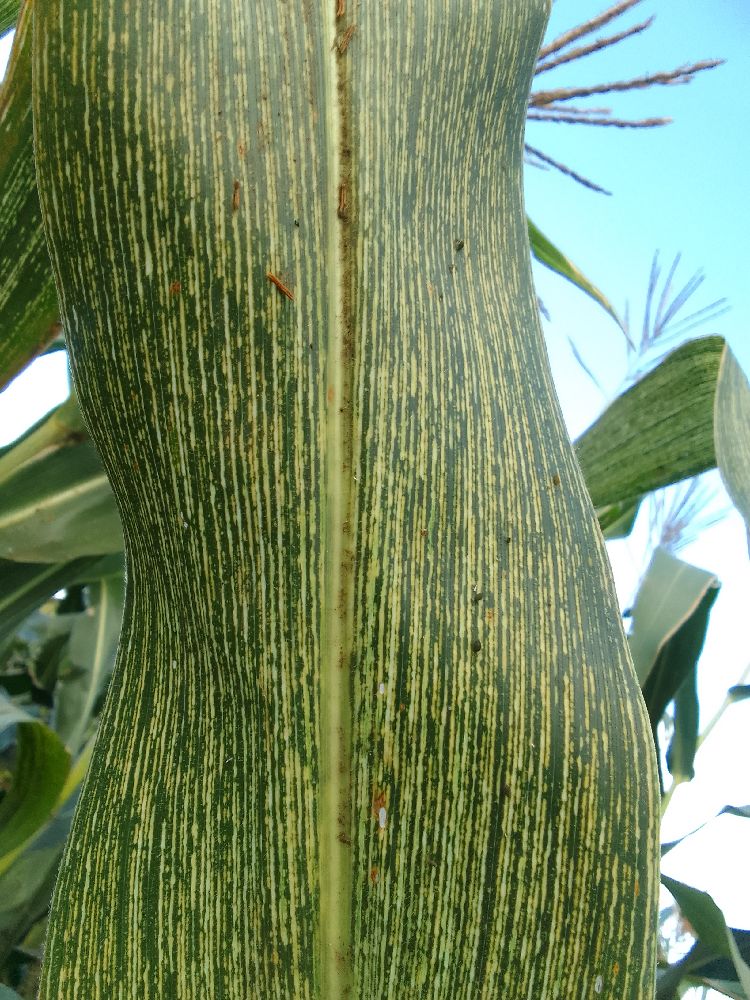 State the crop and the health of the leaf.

maize, maize streak virus
